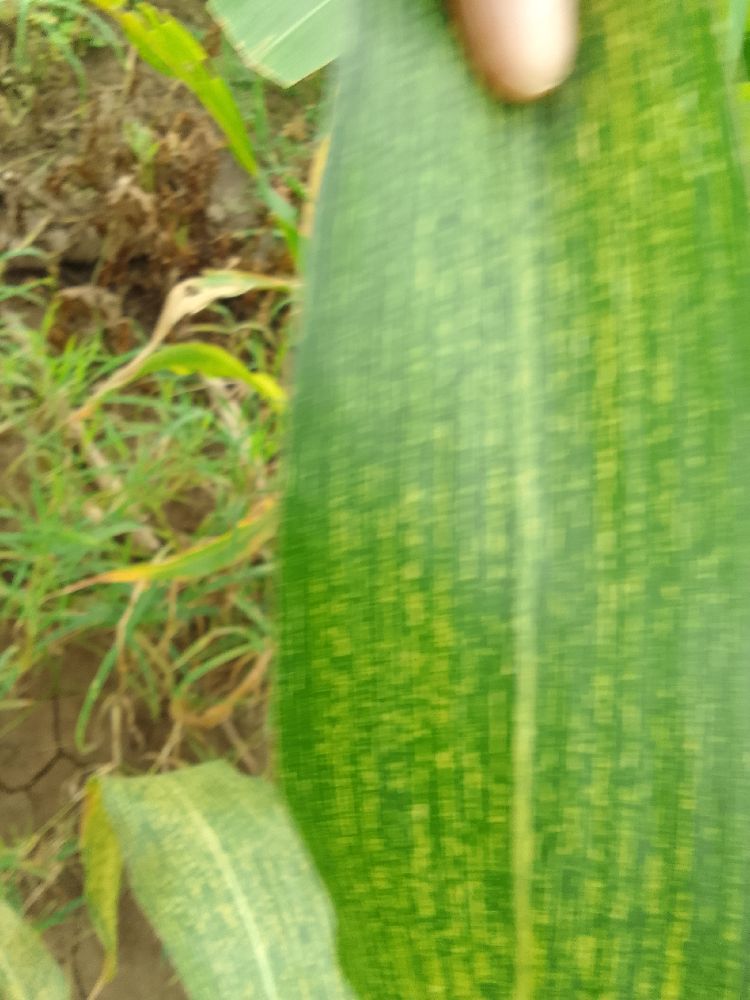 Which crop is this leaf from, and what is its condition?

maize, maize streak virus
